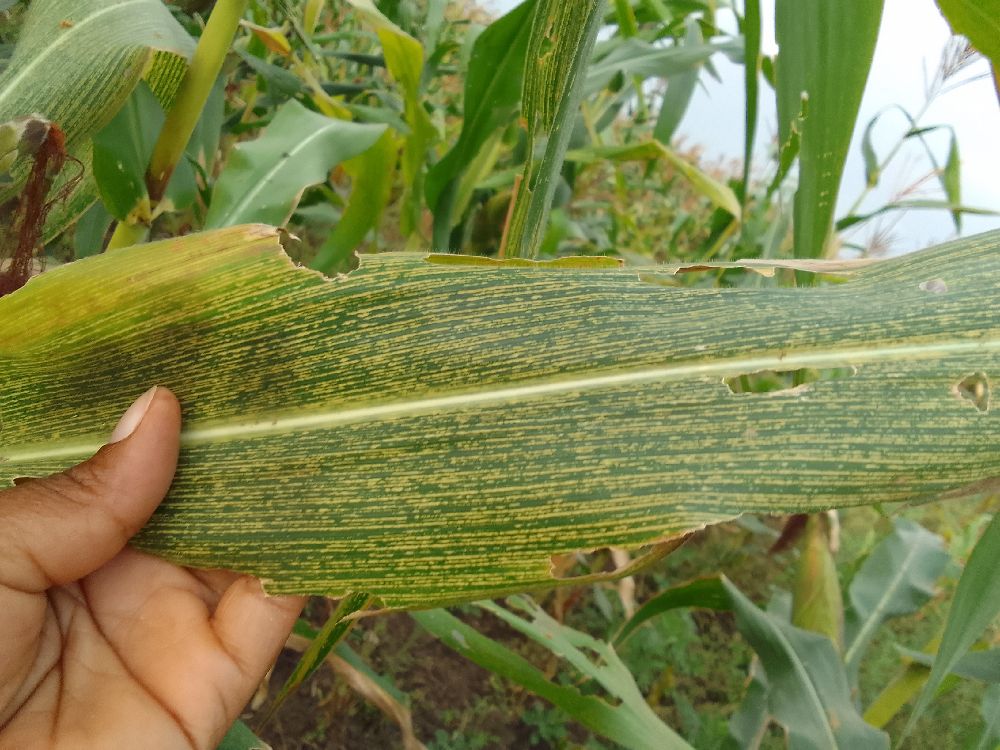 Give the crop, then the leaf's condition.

maize, maize streak virus
